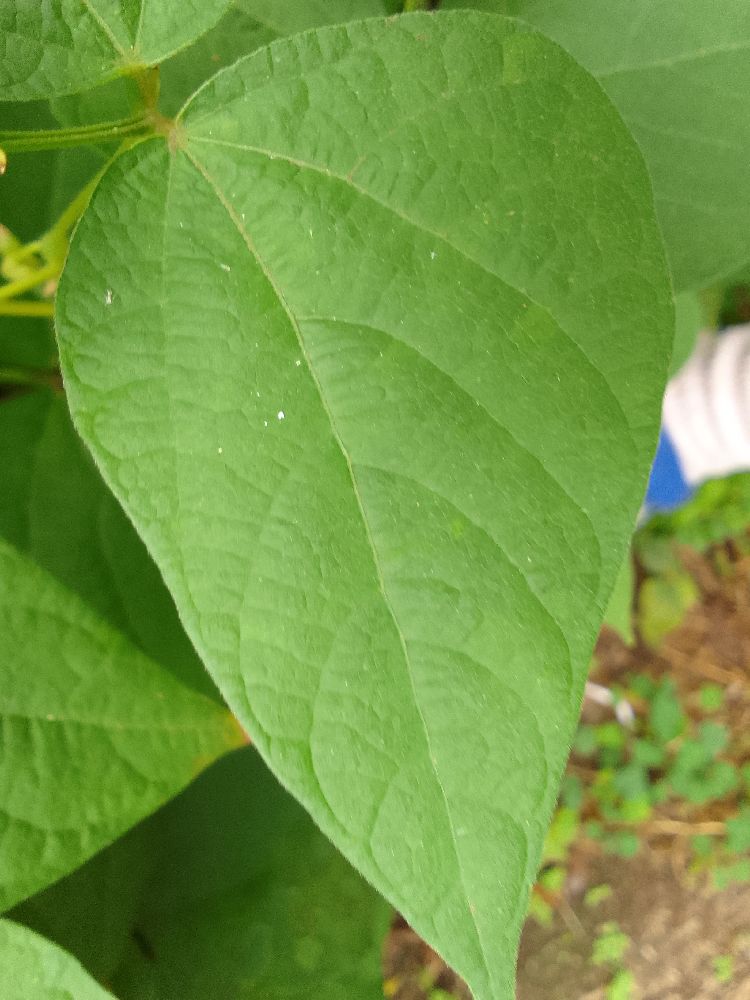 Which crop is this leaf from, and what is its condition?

common bean, healthy
